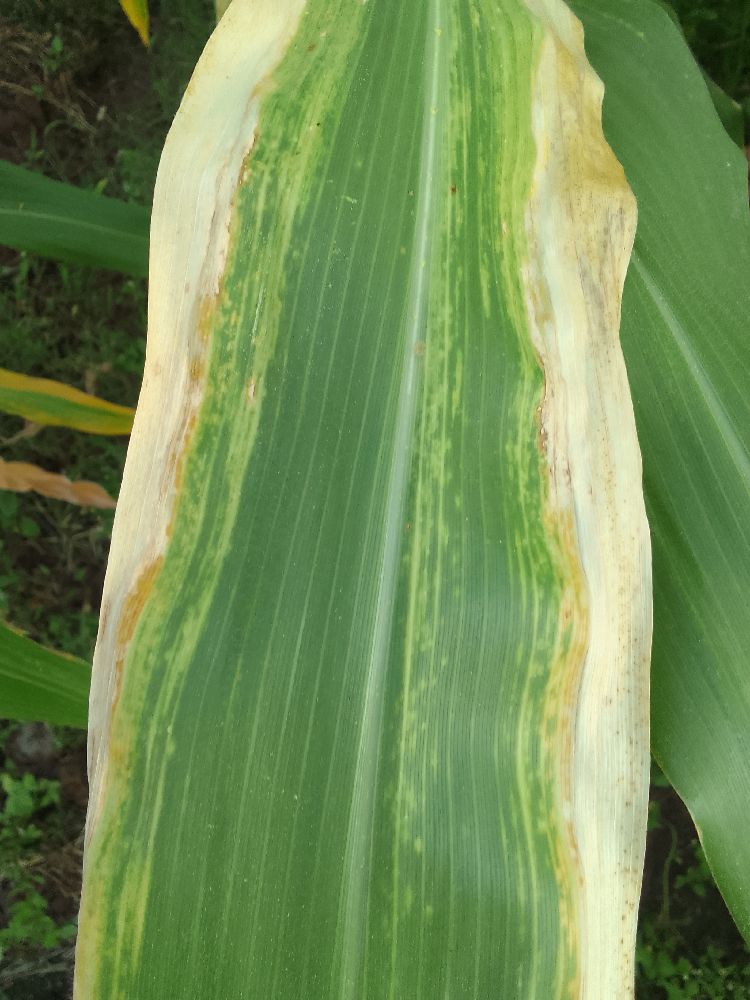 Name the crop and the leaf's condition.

maize, maize lethal necrosis
